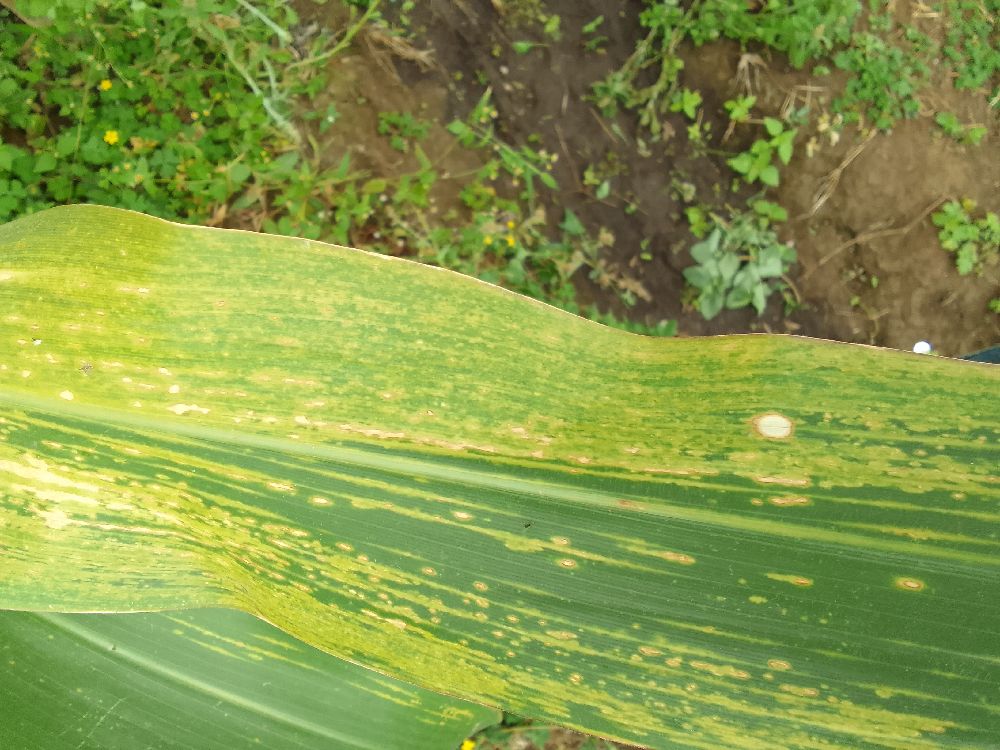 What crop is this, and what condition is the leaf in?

maize, maize lethal necrosis
